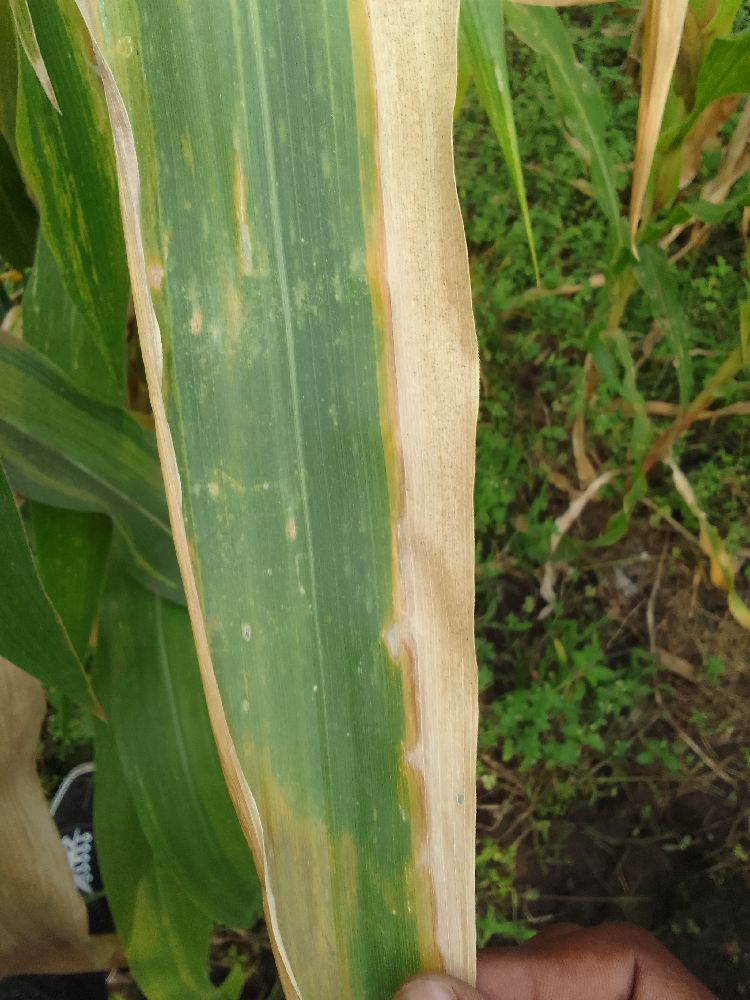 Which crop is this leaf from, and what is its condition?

maize, maize lethal necrosis
